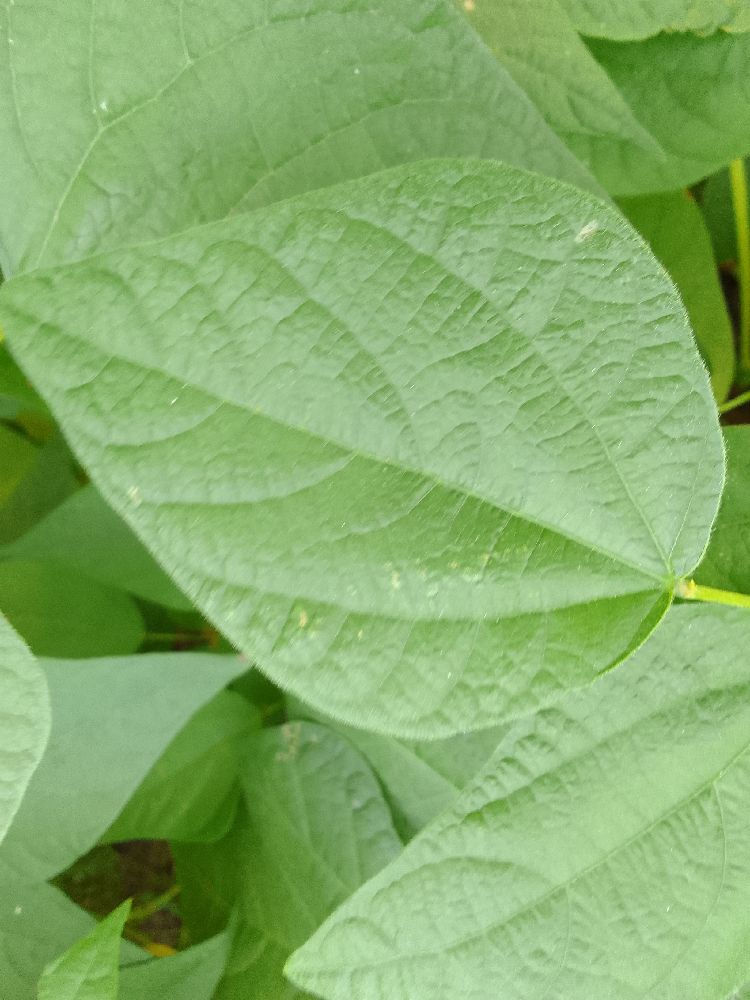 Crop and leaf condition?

common bean, healthy
